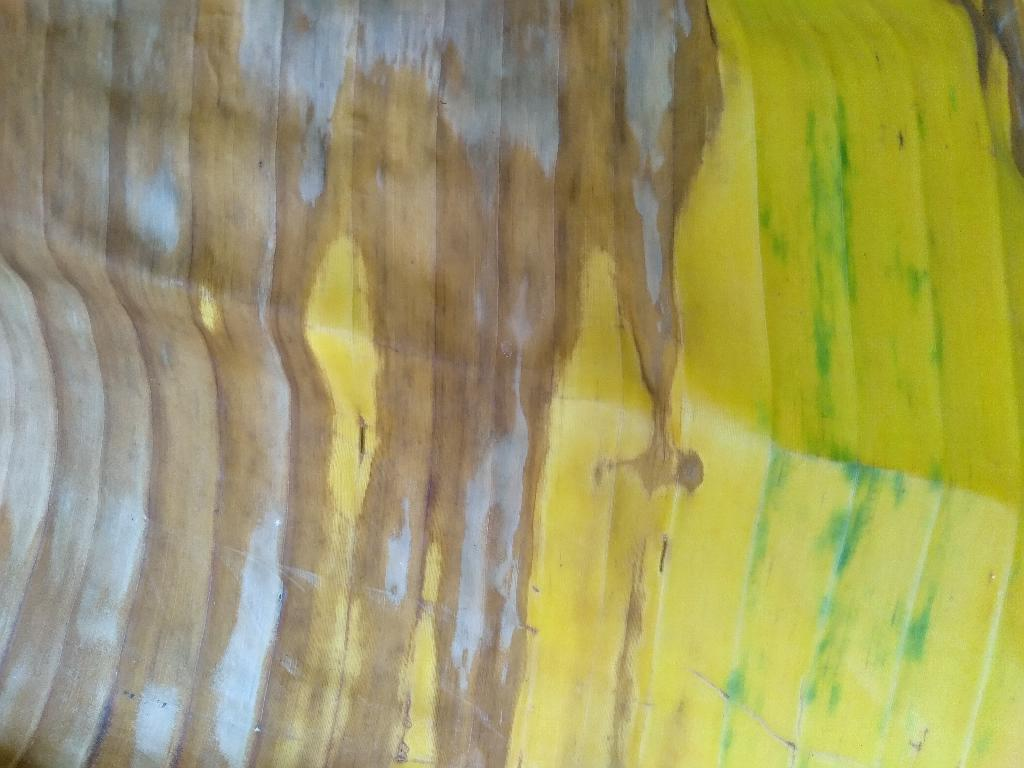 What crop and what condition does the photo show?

banana, fusarium wilt race 1
